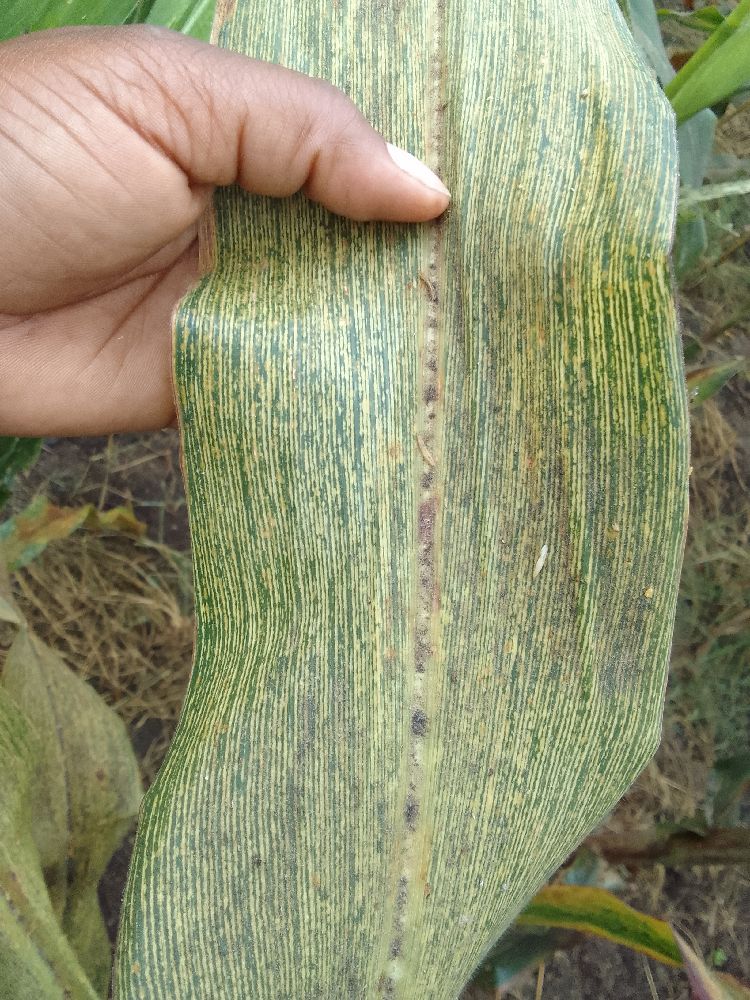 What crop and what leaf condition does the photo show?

maize, maize streak virus
